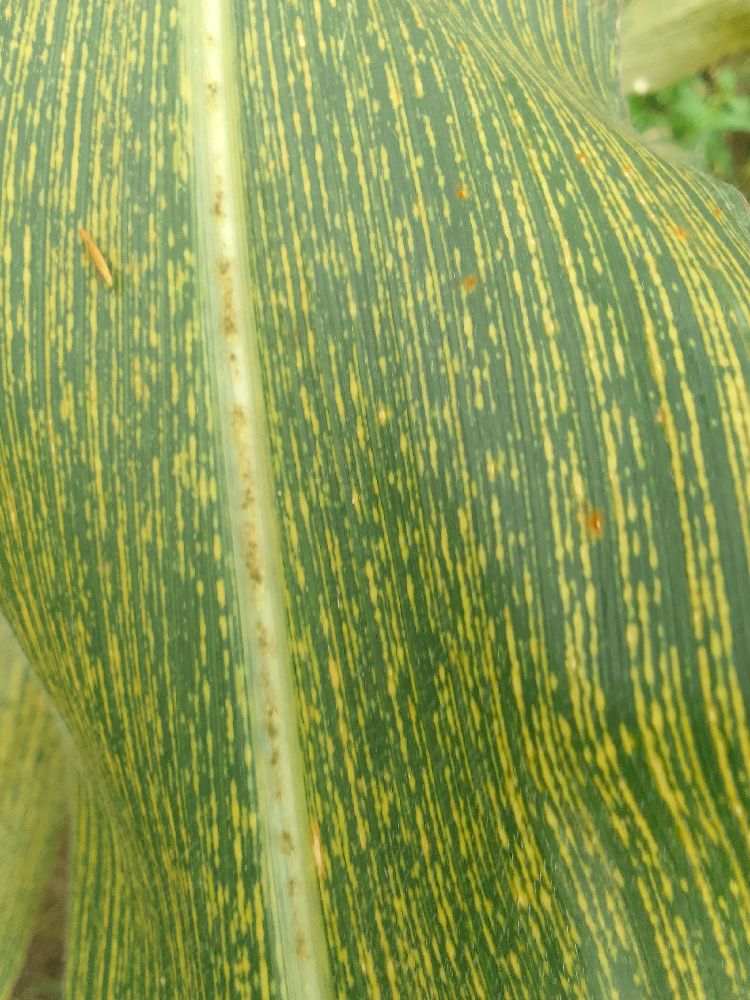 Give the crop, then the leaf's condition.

maize, maize streak virus
